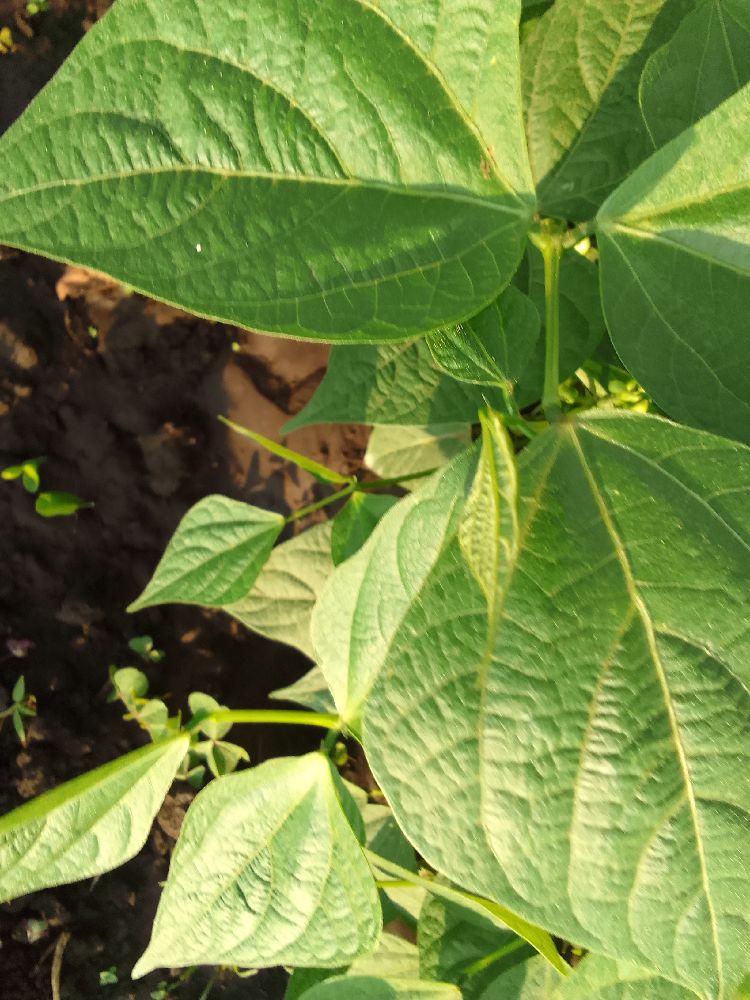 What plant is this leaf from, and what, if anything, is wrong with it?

common bean, healthy
